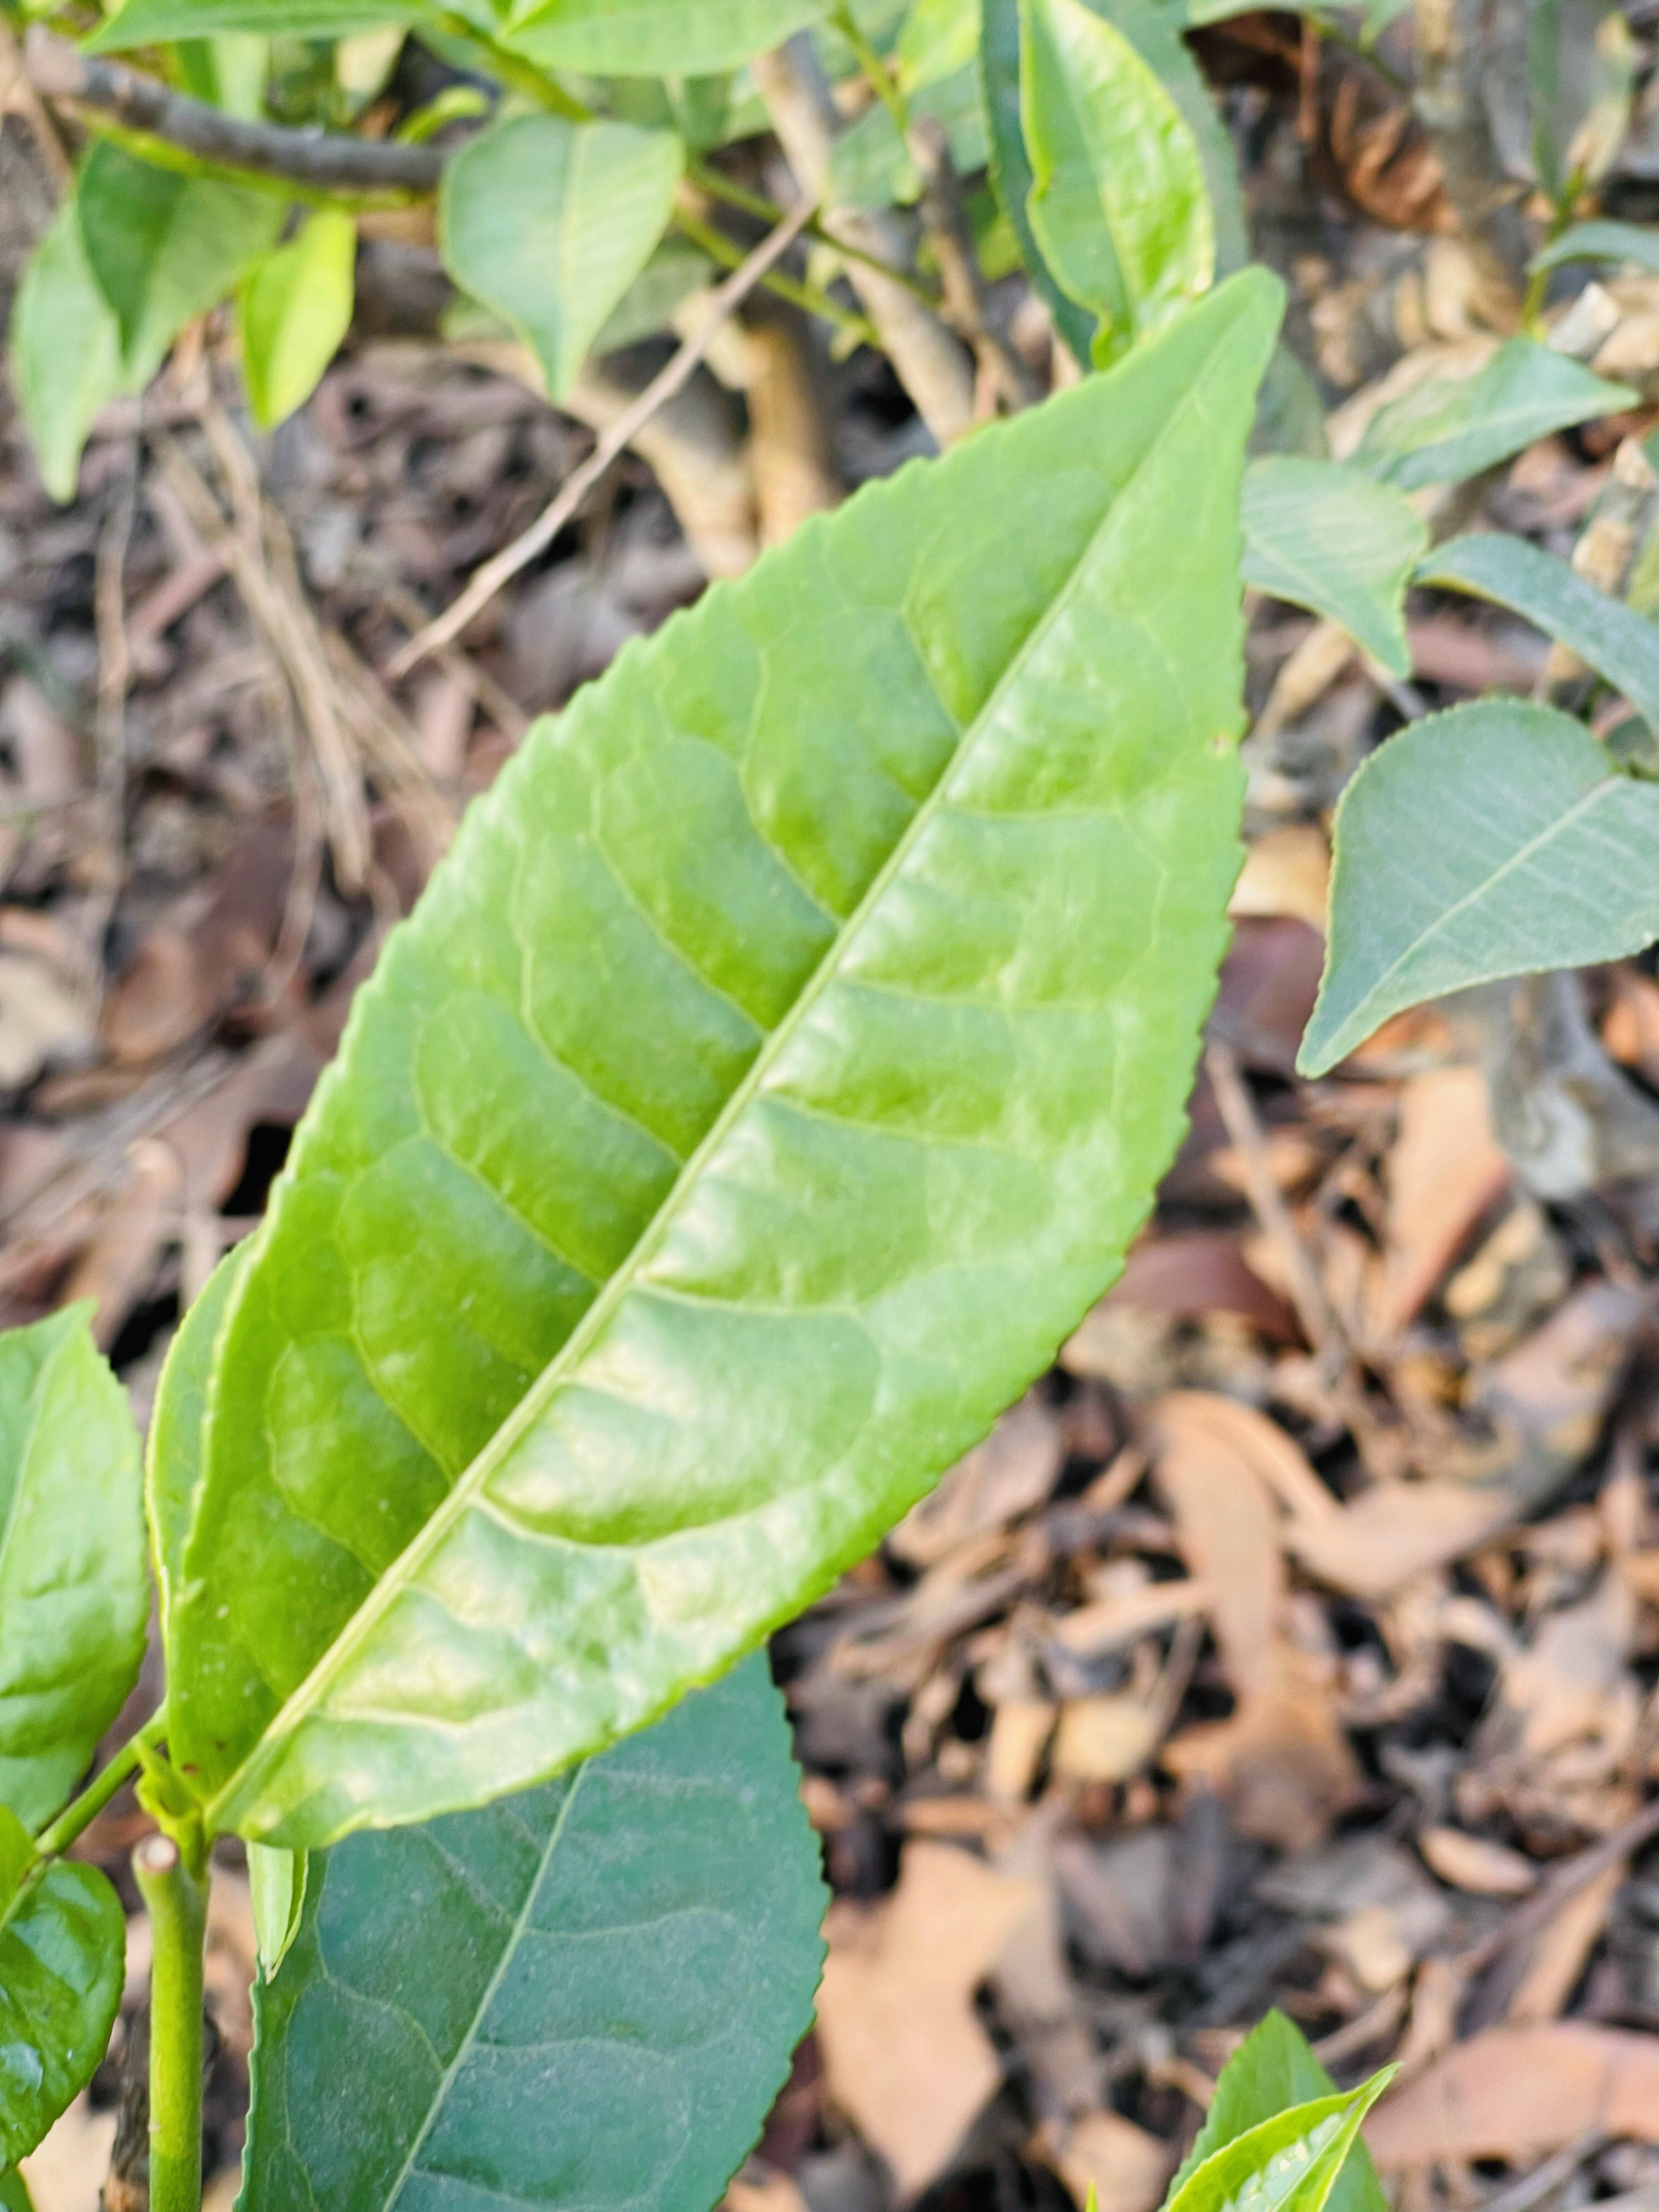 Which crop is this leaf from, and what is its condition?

tea, healthy leaf
